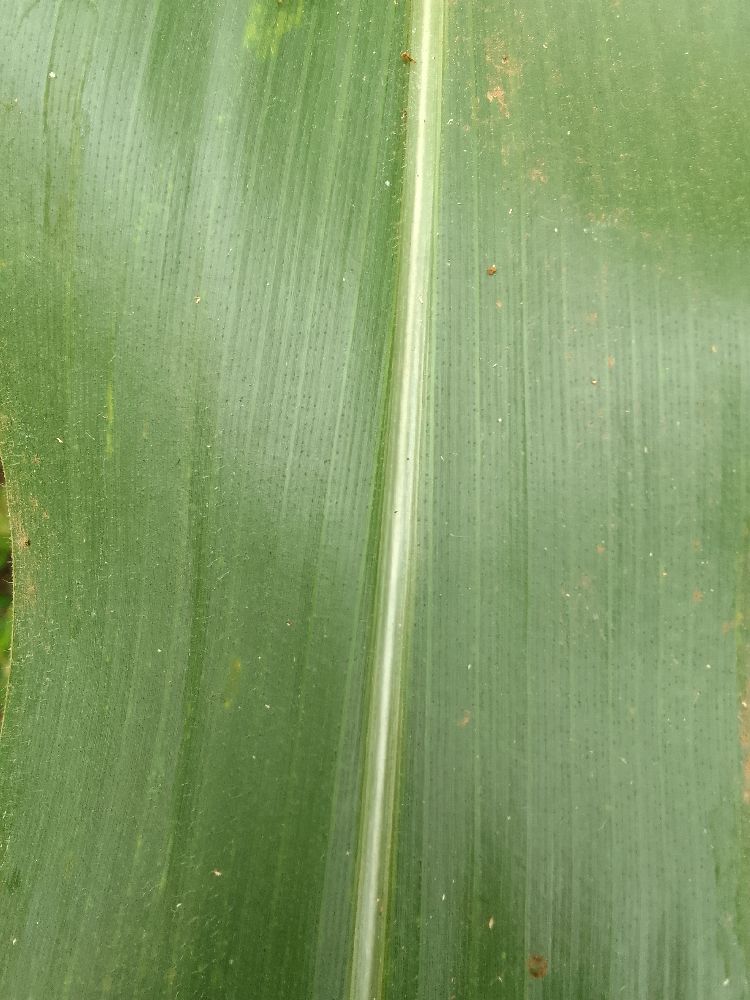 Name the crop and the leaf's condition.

maize, healthy
